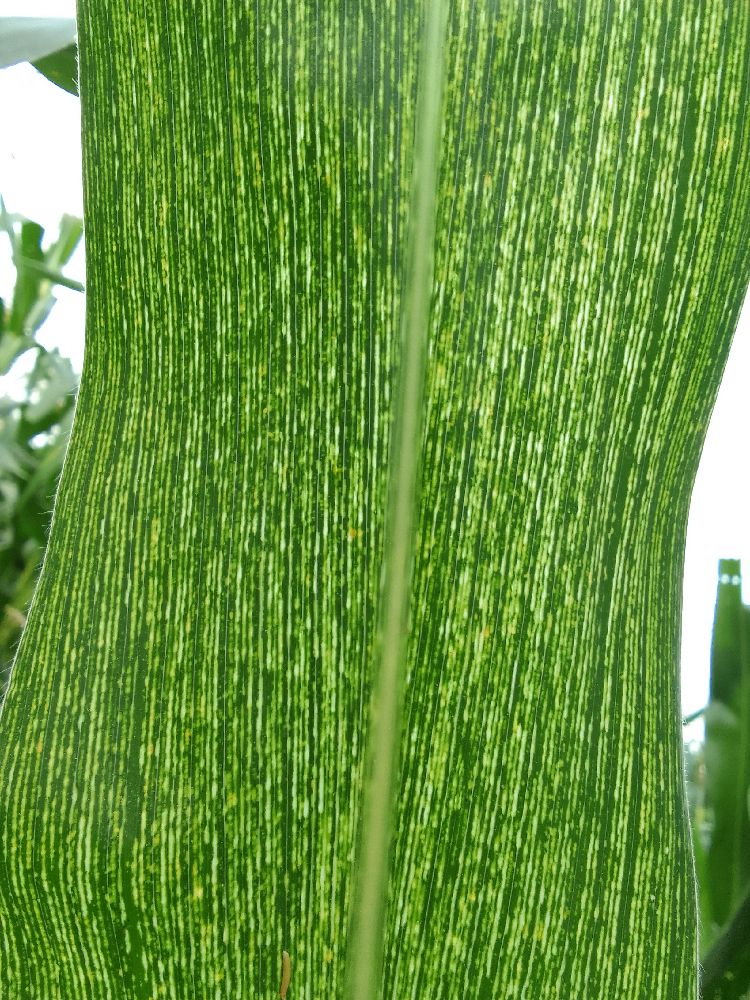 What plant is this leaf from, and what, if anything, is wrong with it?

maize, maize streak virus
